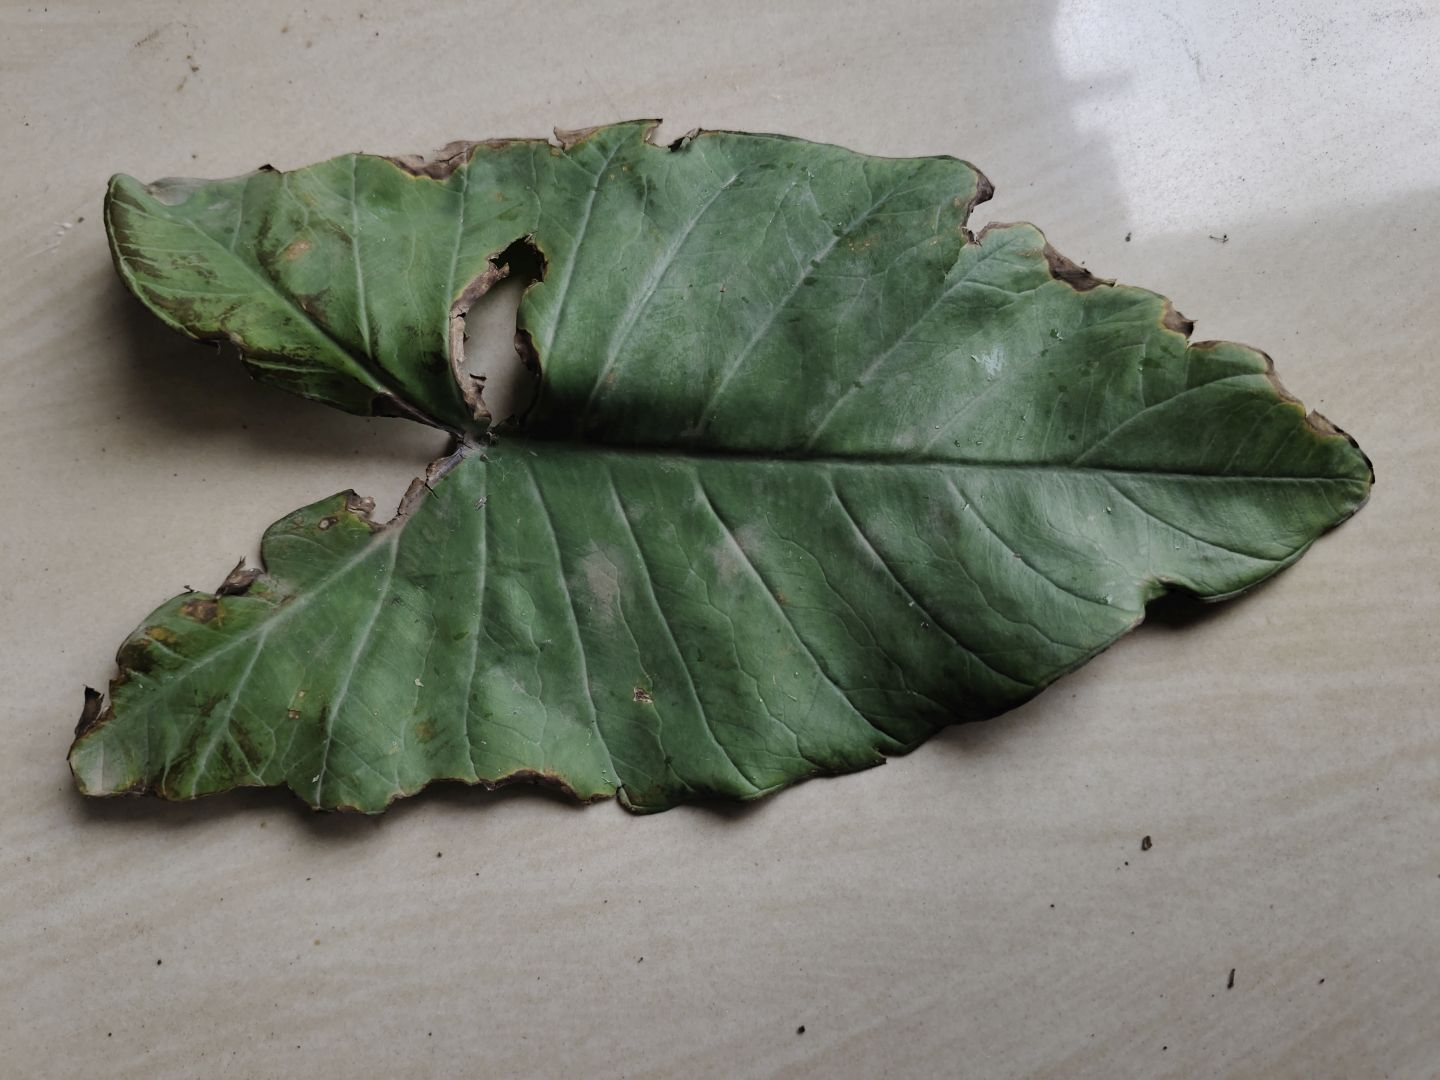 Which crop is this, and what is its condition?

taro, leaf blight
